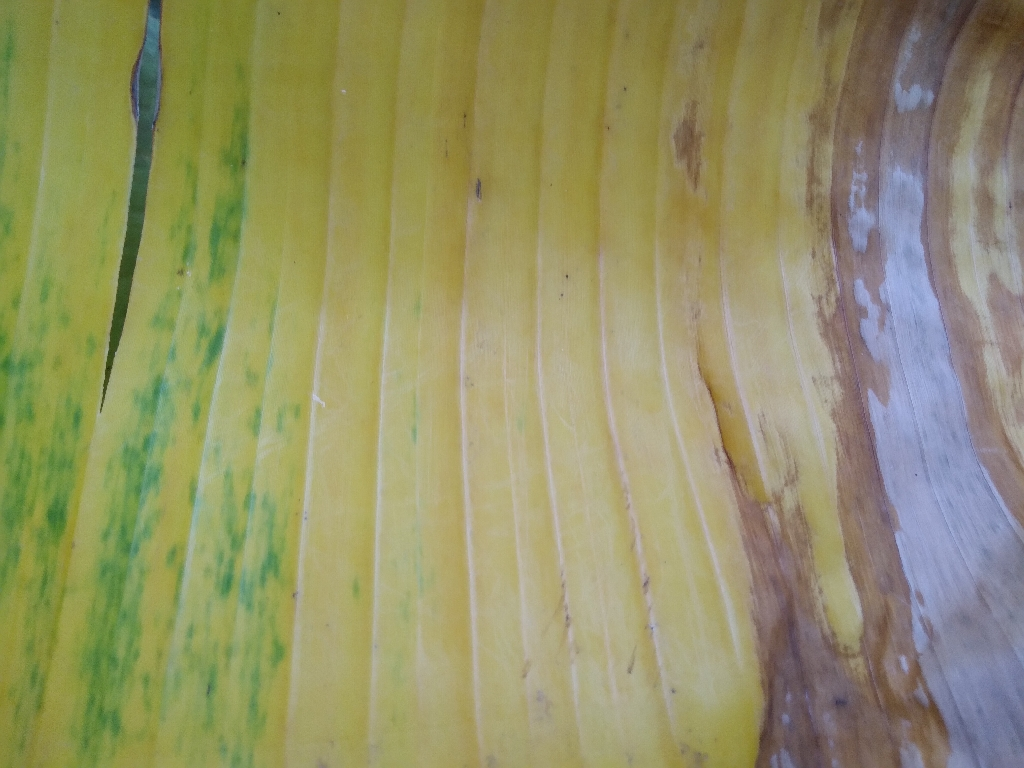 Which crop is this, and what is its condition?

banana, fusarium wilt race 1
